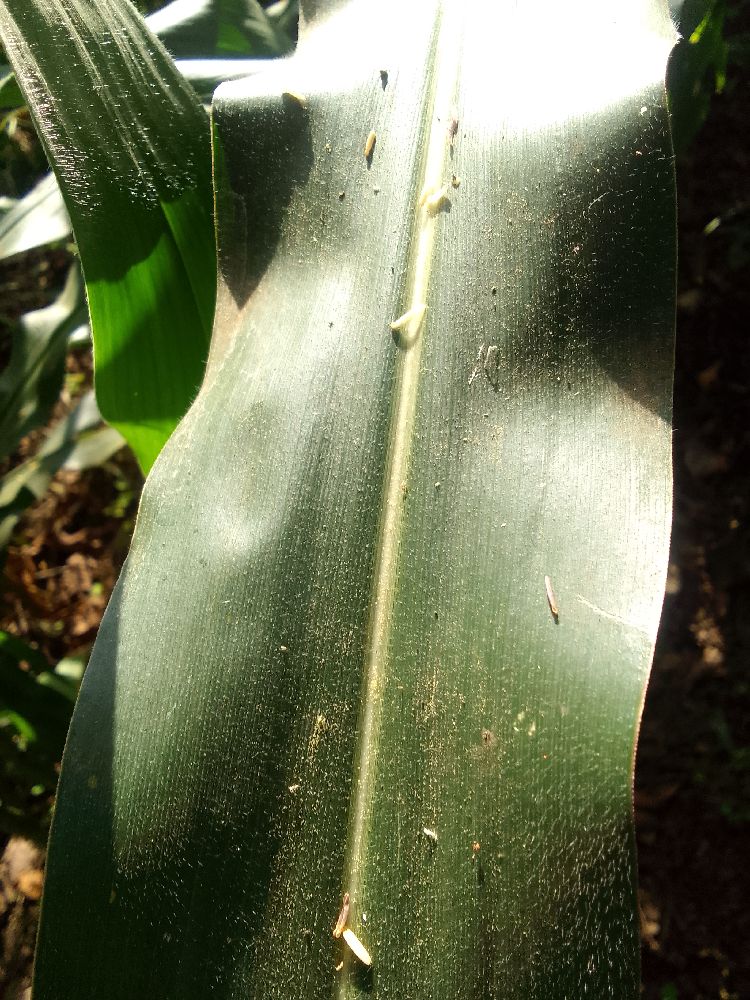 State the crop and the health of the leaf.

maize, healthy
